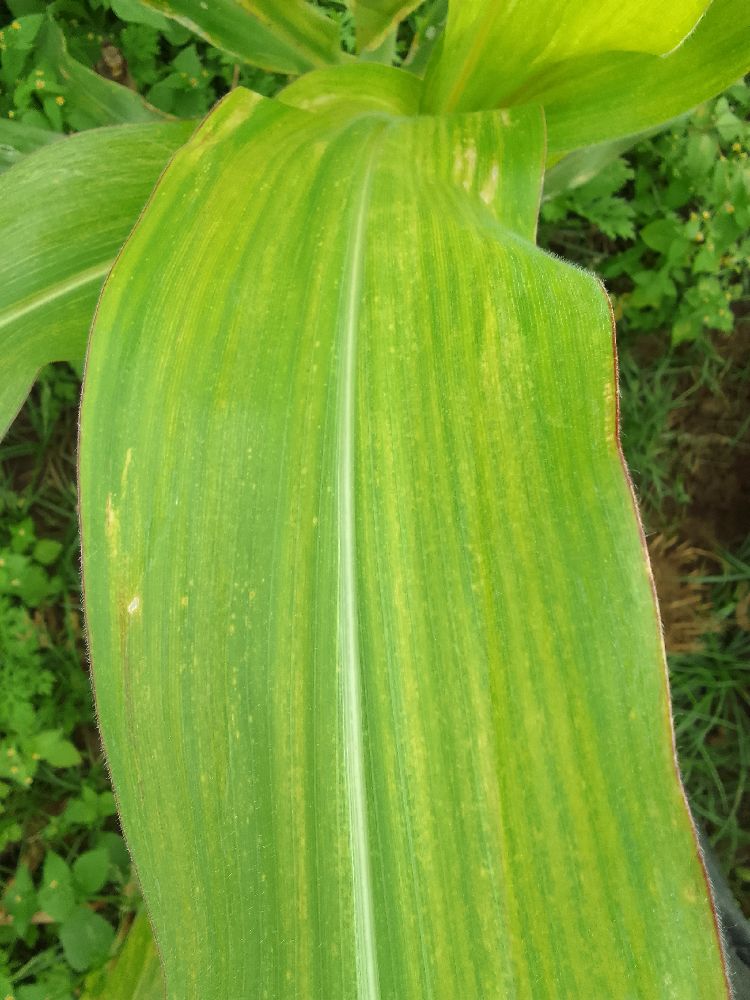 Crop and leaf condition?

maize, maize lethal necrosis
